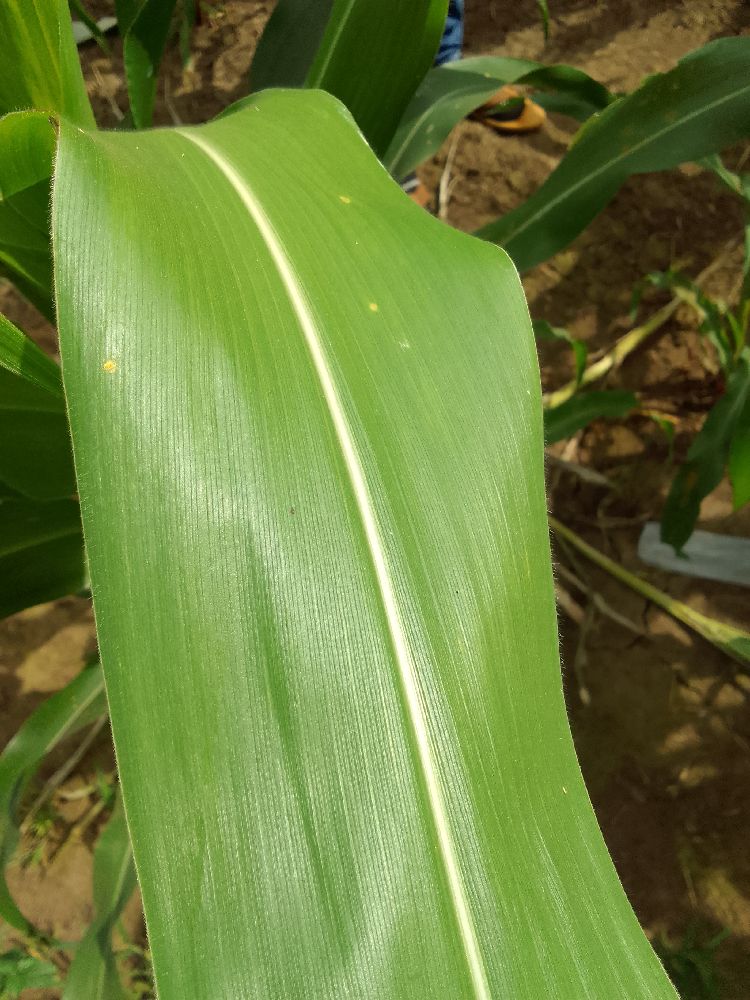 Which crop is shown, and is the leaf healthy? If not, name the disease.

maize, healthy
